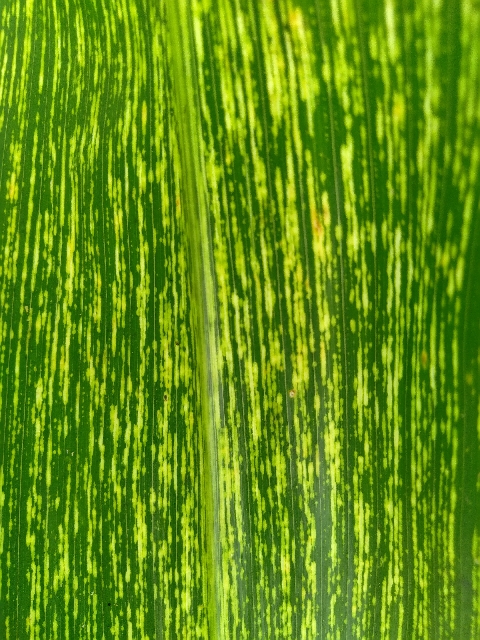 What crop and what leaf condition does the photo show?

maize, maize streak virus
